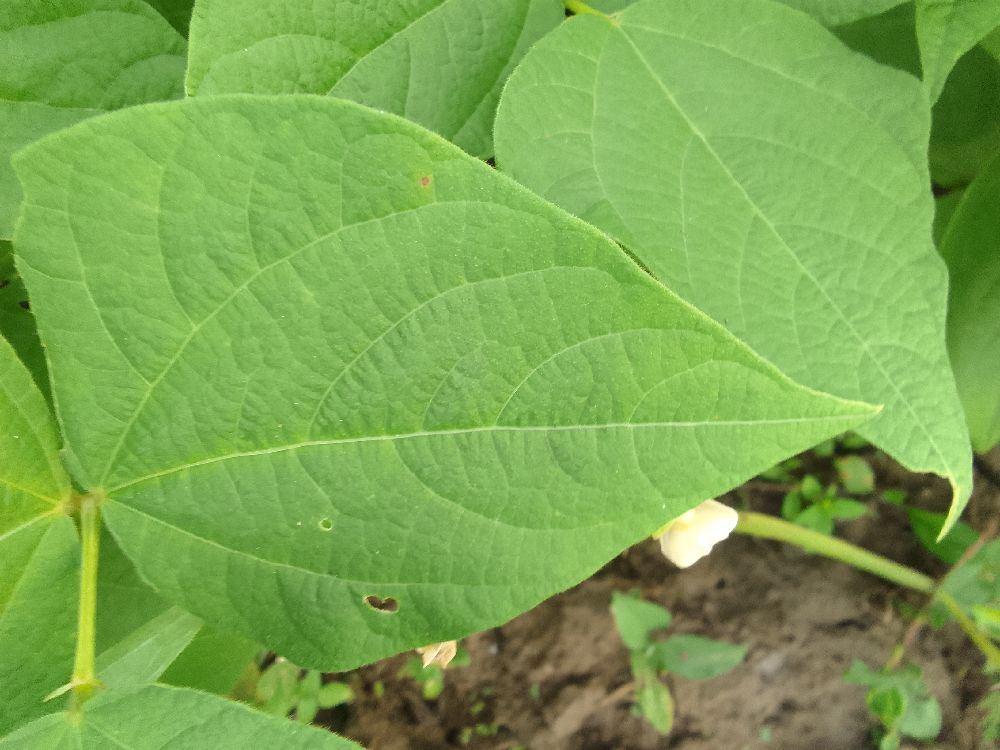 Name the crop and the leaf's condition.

common bean, healthy
